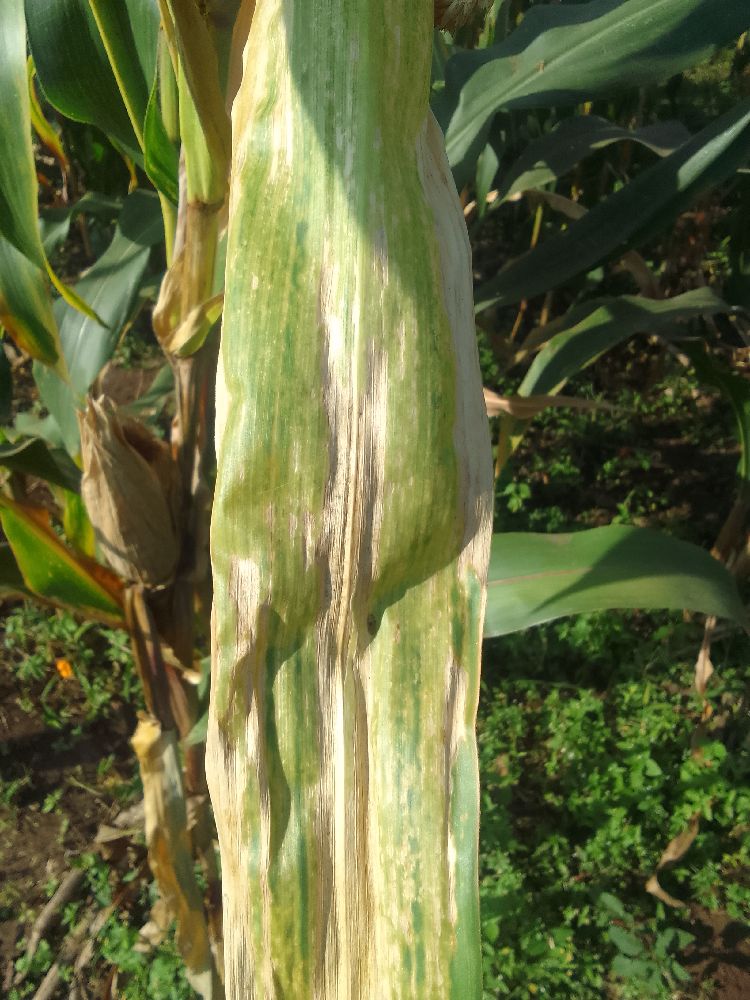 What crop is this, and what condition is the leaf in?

maize, maize lethal necrosis
